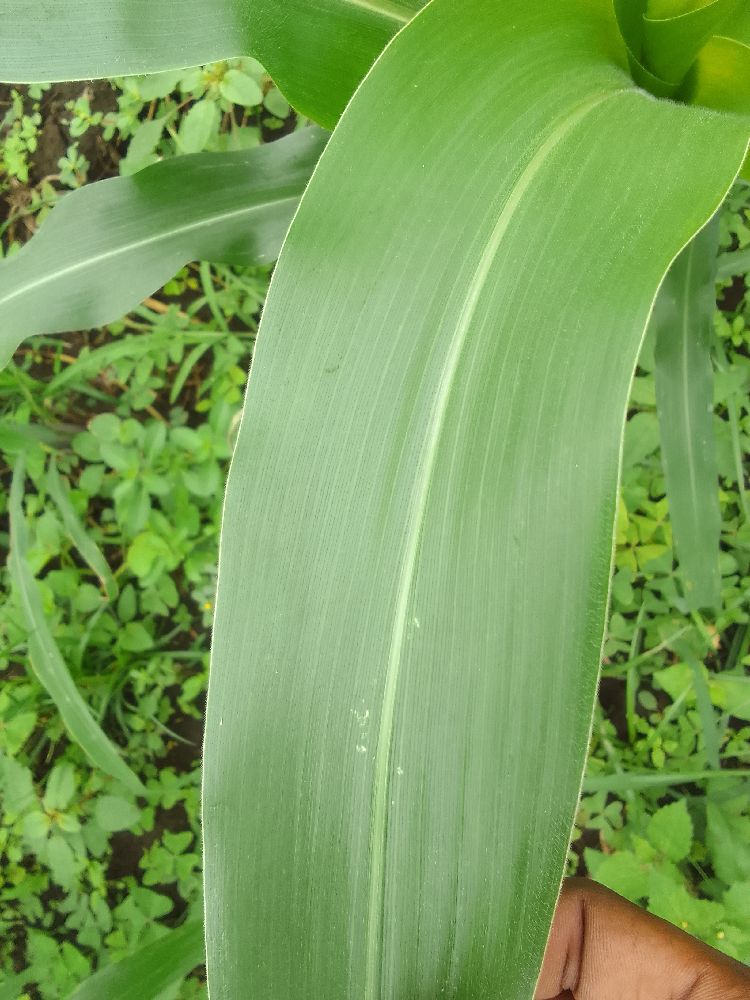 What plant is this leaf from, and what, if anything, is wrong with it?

maize, healthy
